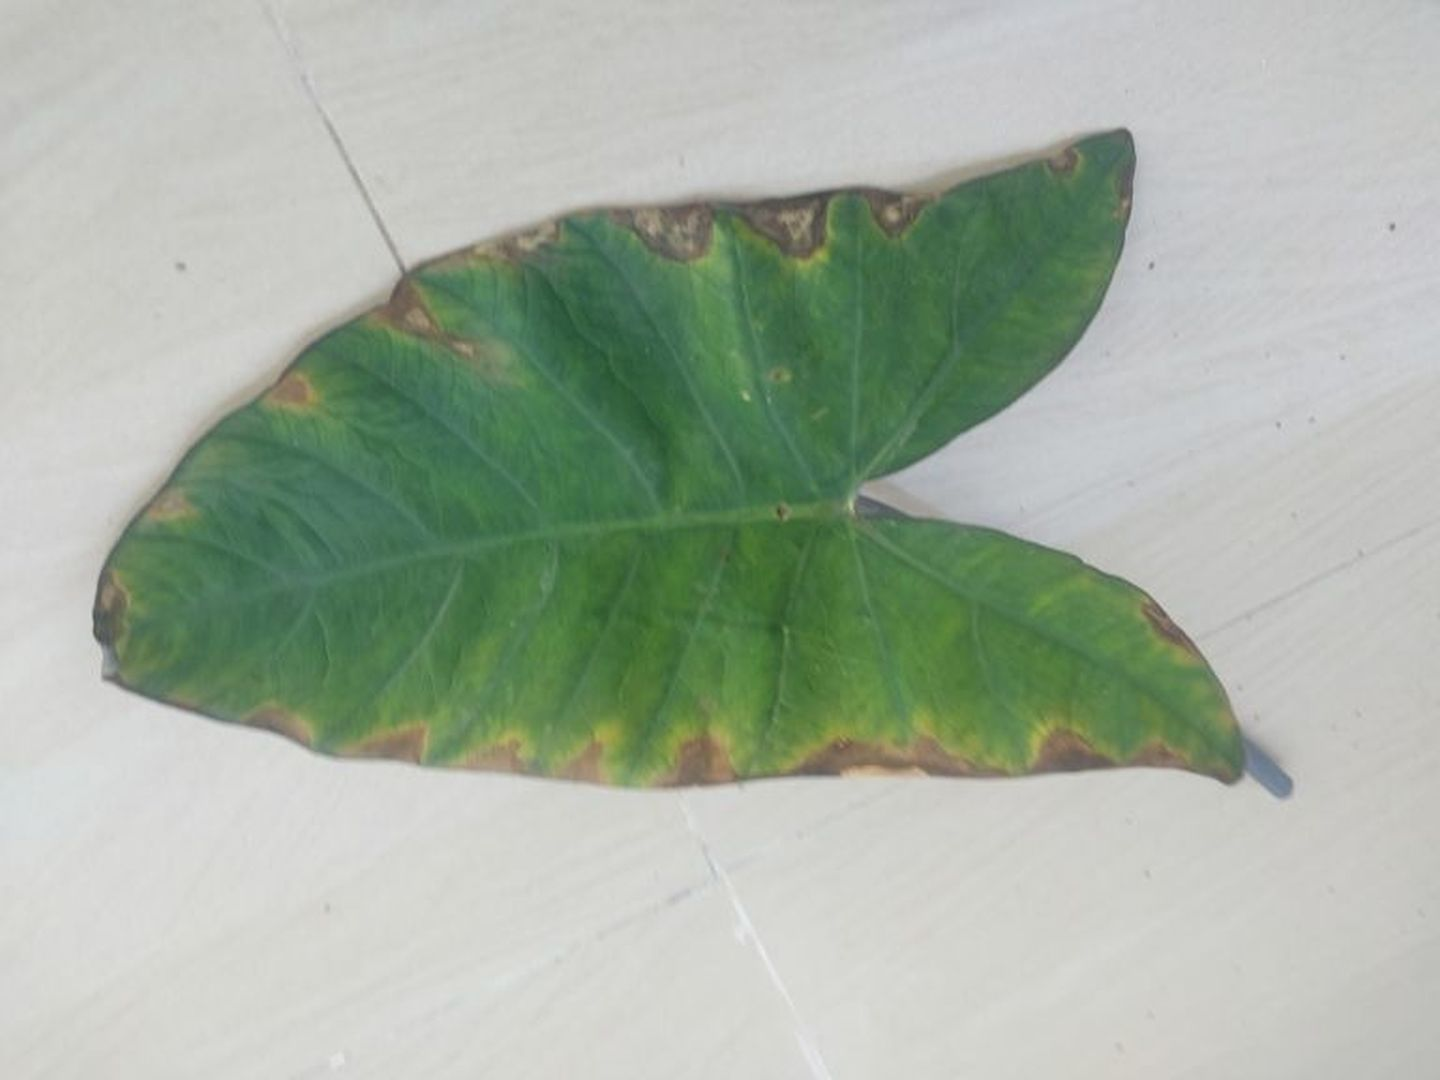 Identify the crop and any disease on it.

taro, leaf blight
